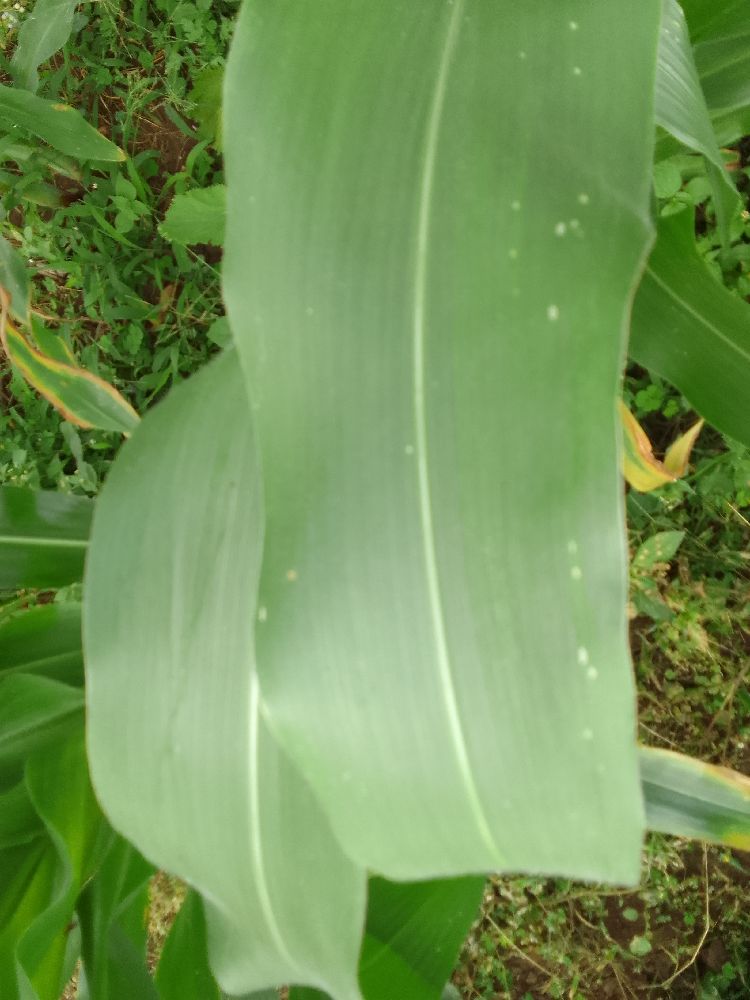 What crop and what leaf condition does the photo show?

maize, healthy
